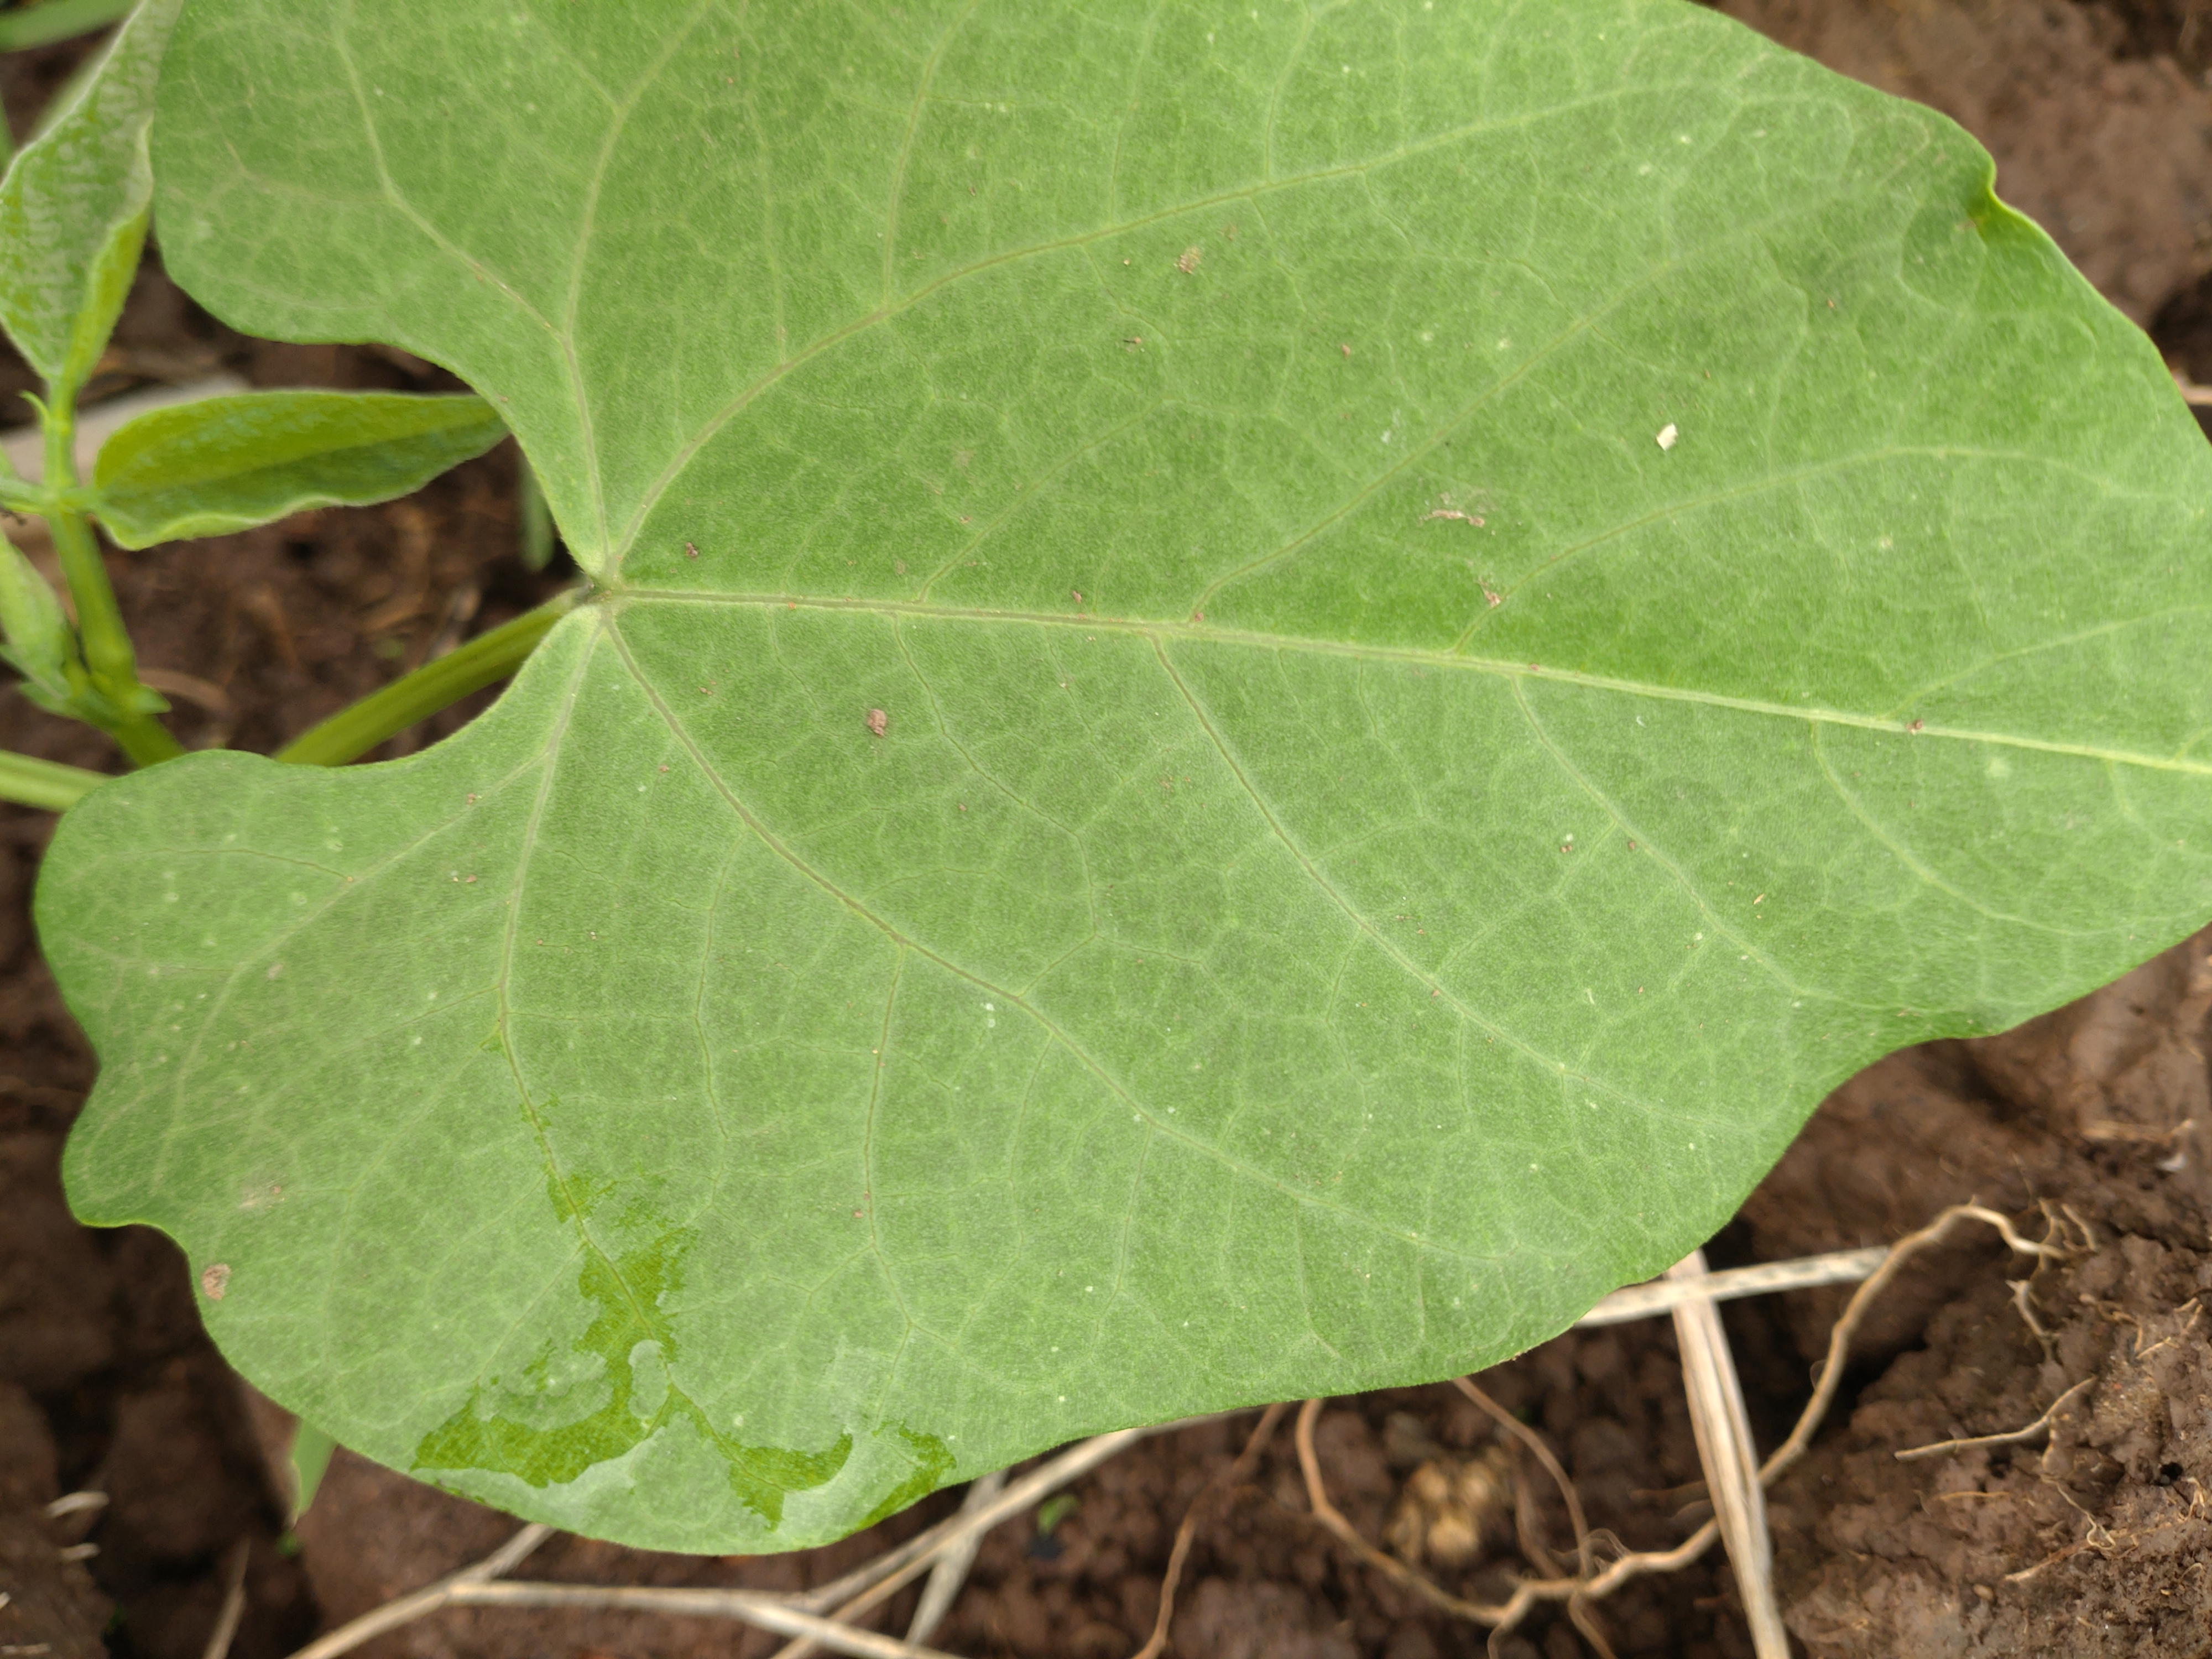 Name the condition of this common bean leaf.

healthy
